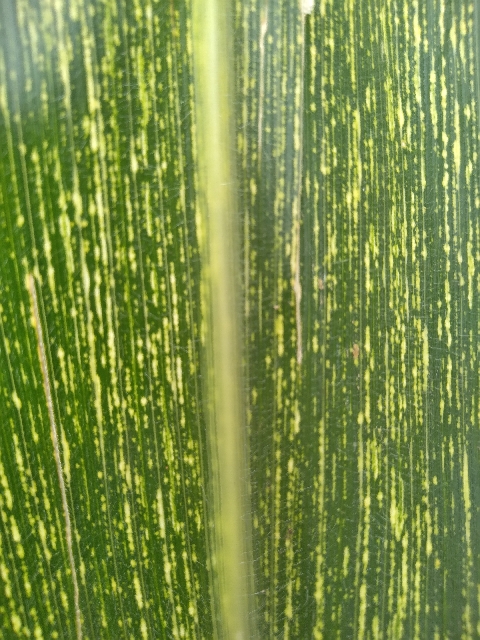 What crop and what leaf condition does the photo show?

maize, maize streak virus
